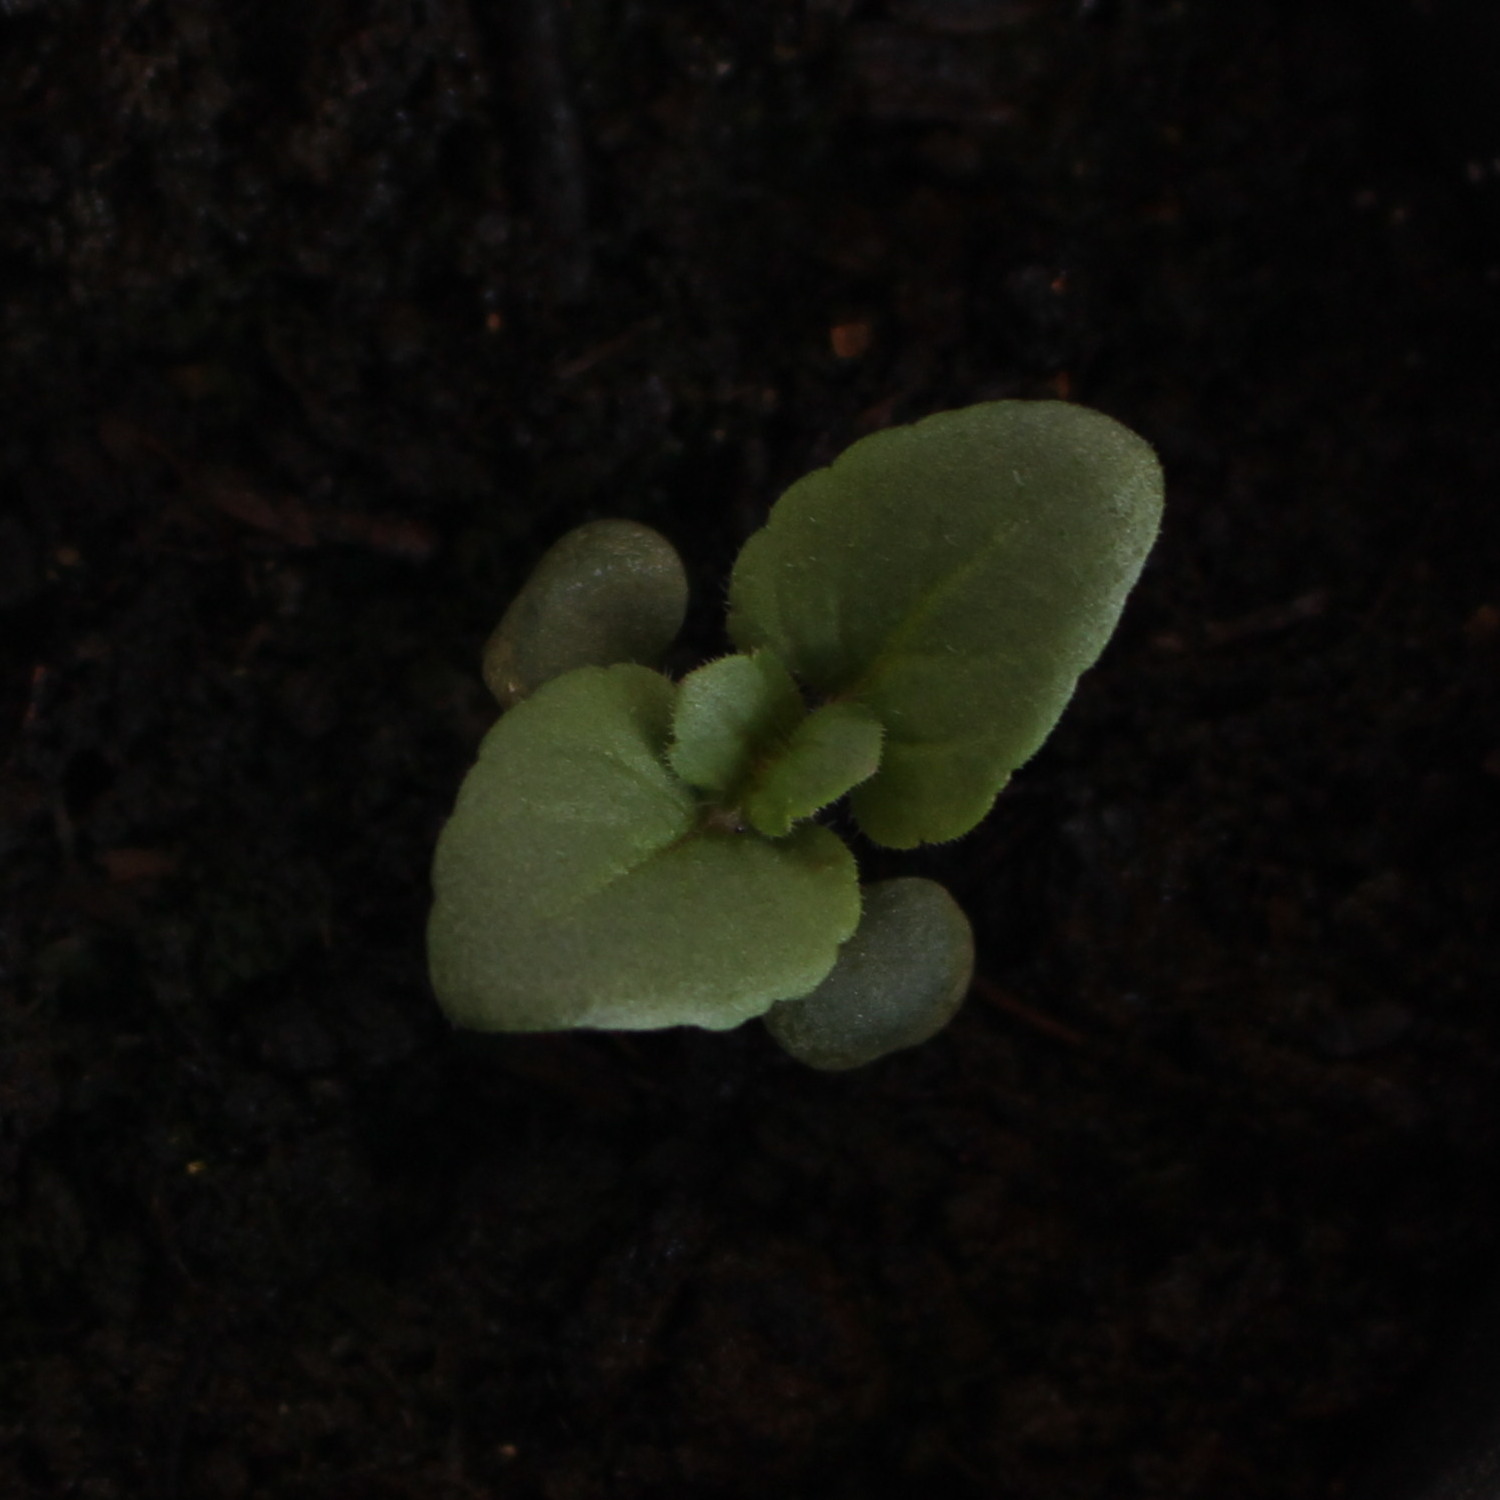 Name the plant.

Veronica persica
